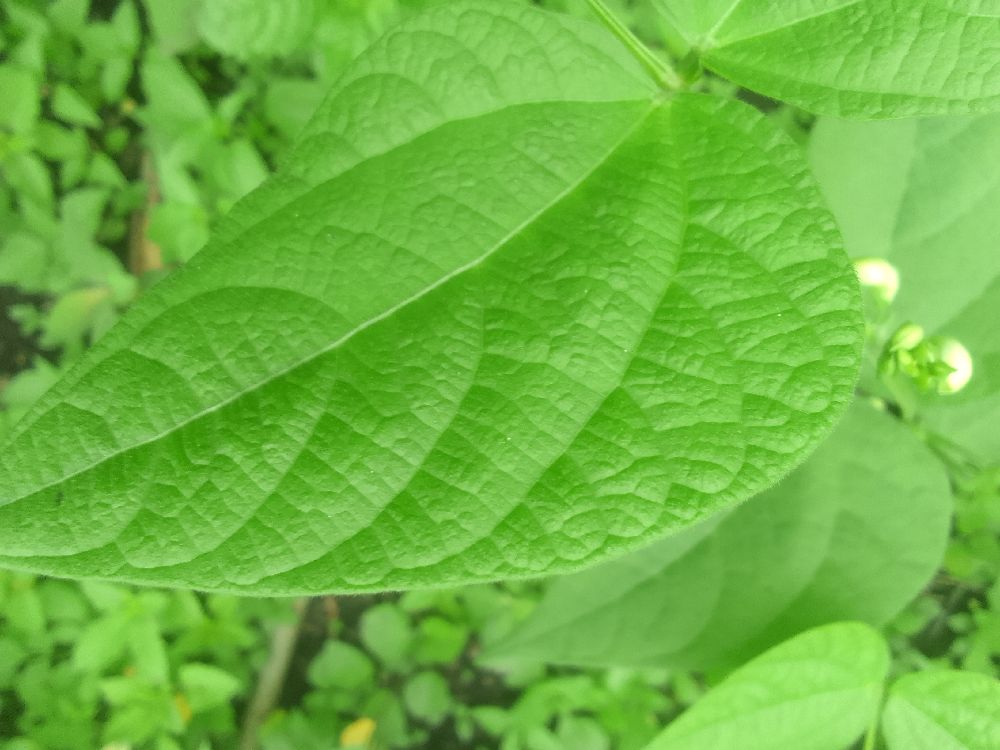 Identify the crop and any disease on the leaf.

common bean, healthy
